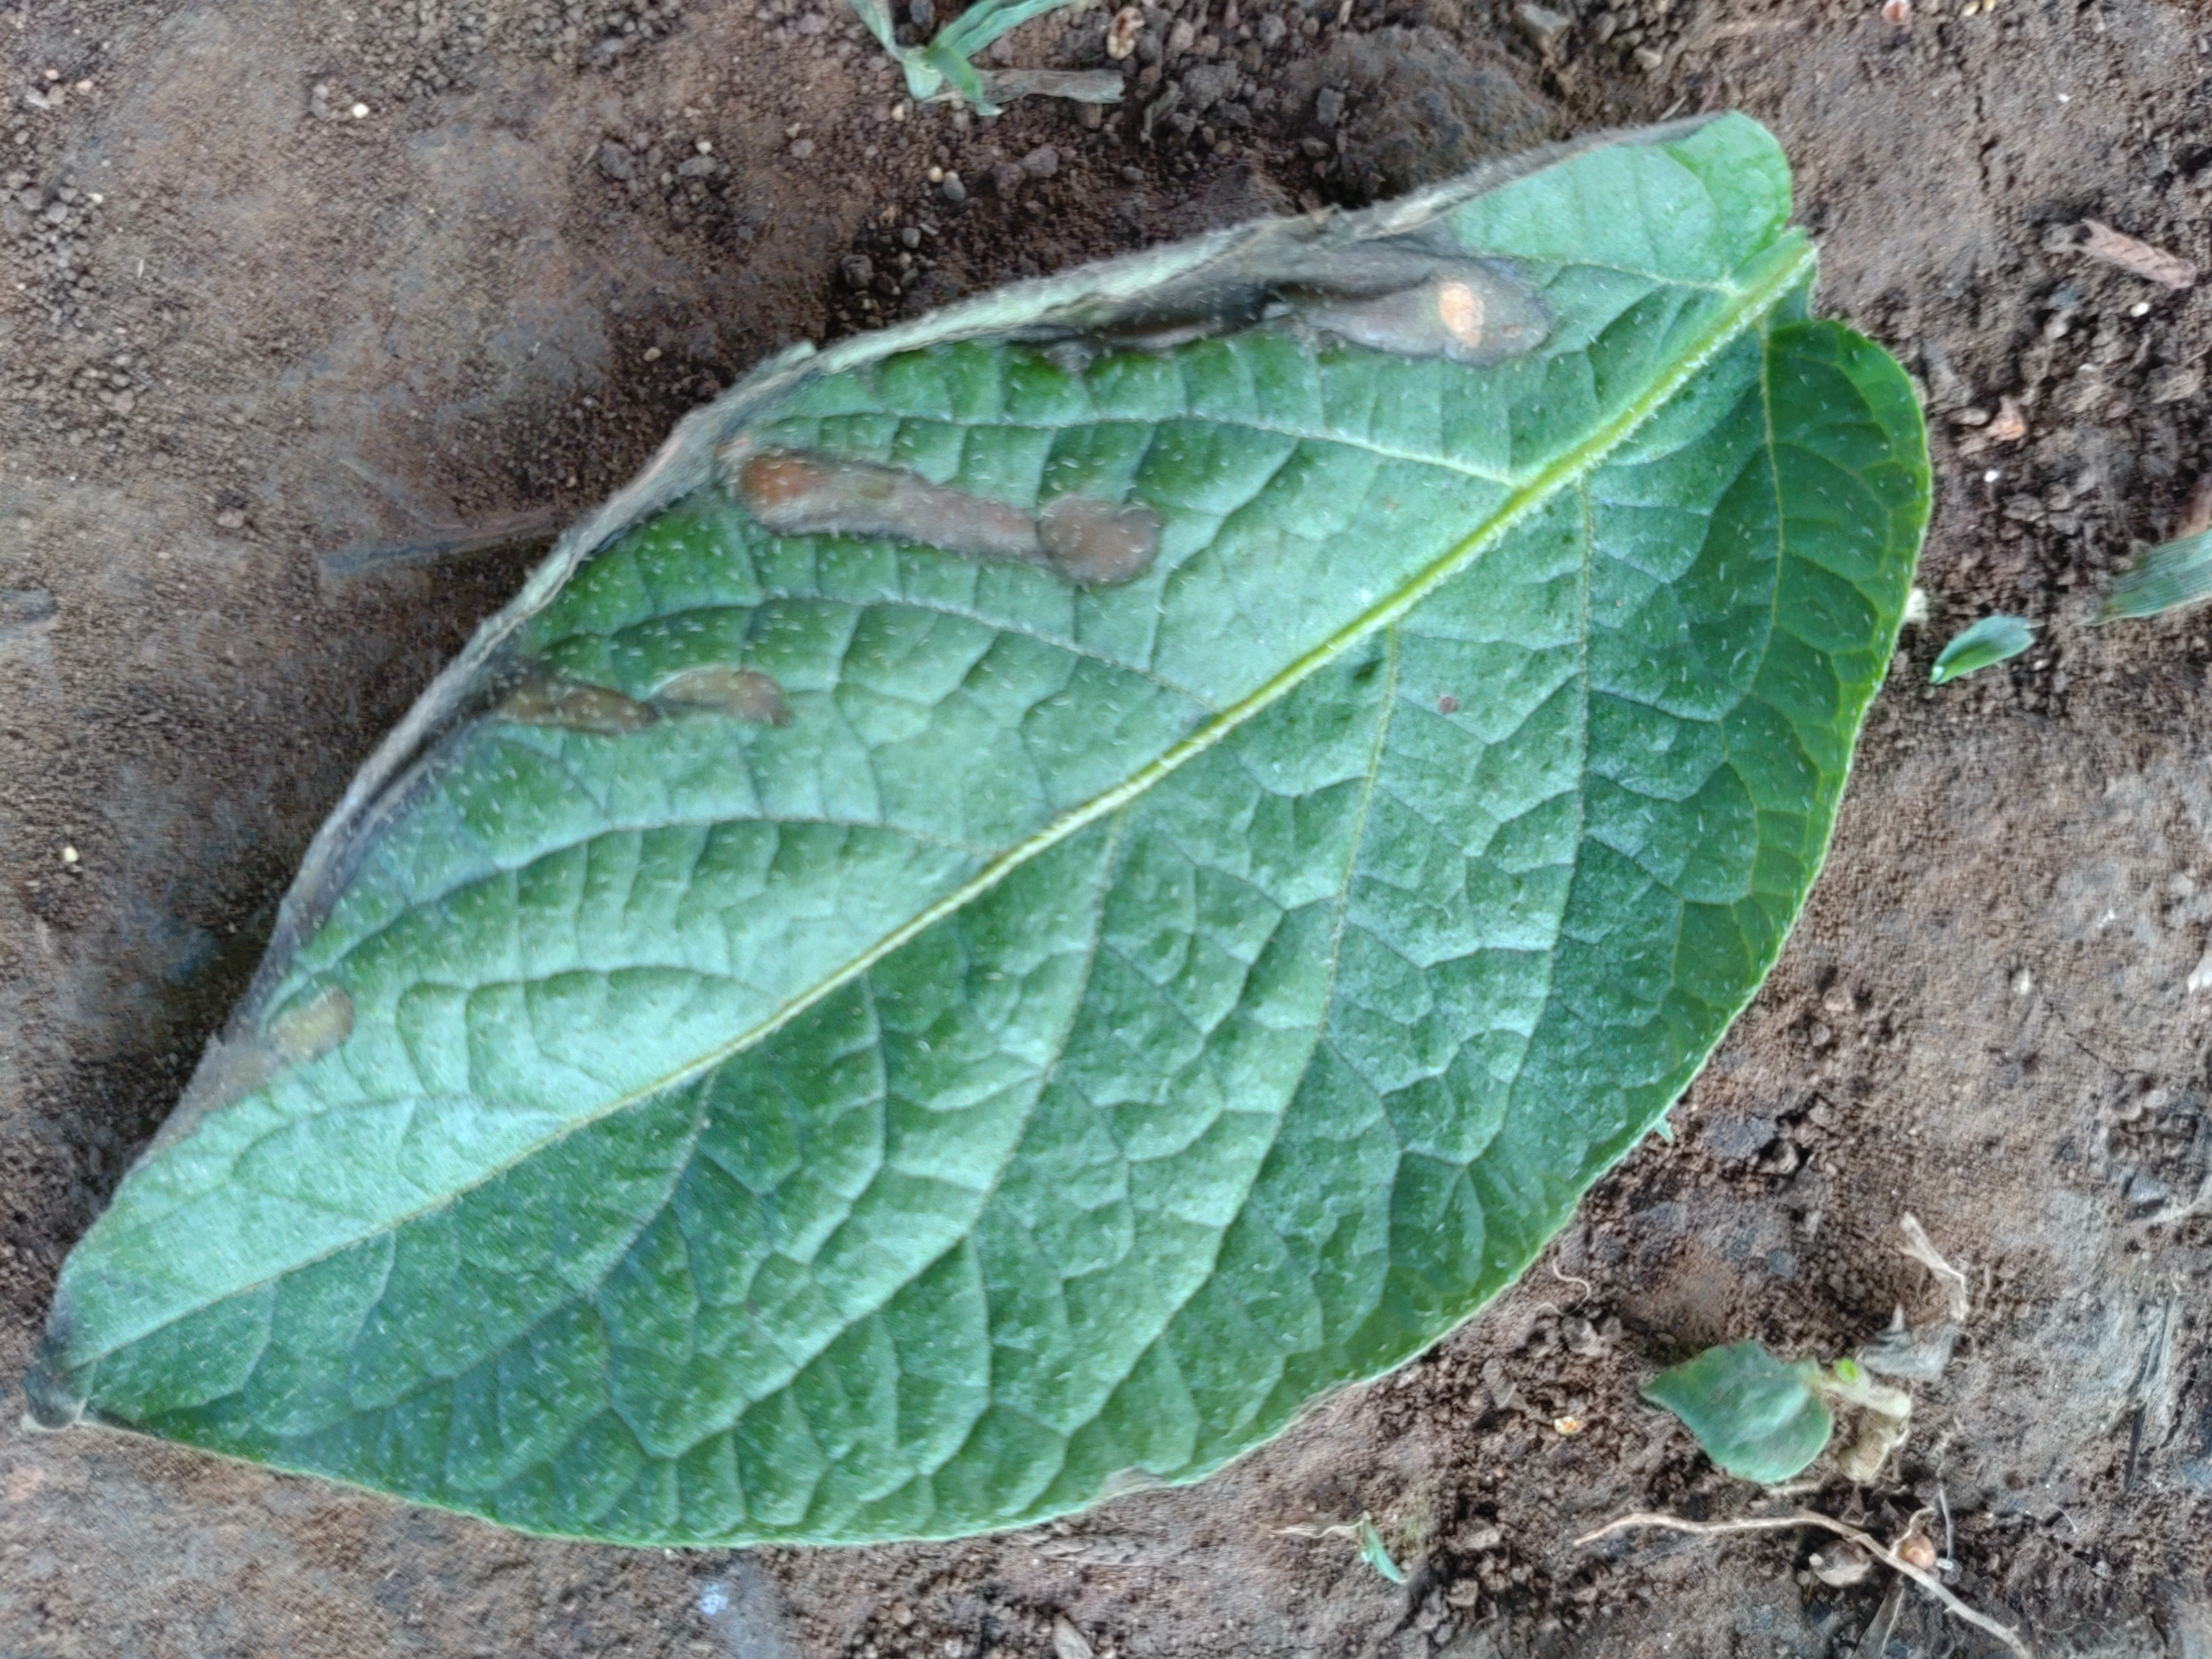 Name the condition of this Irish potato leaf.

early blight
